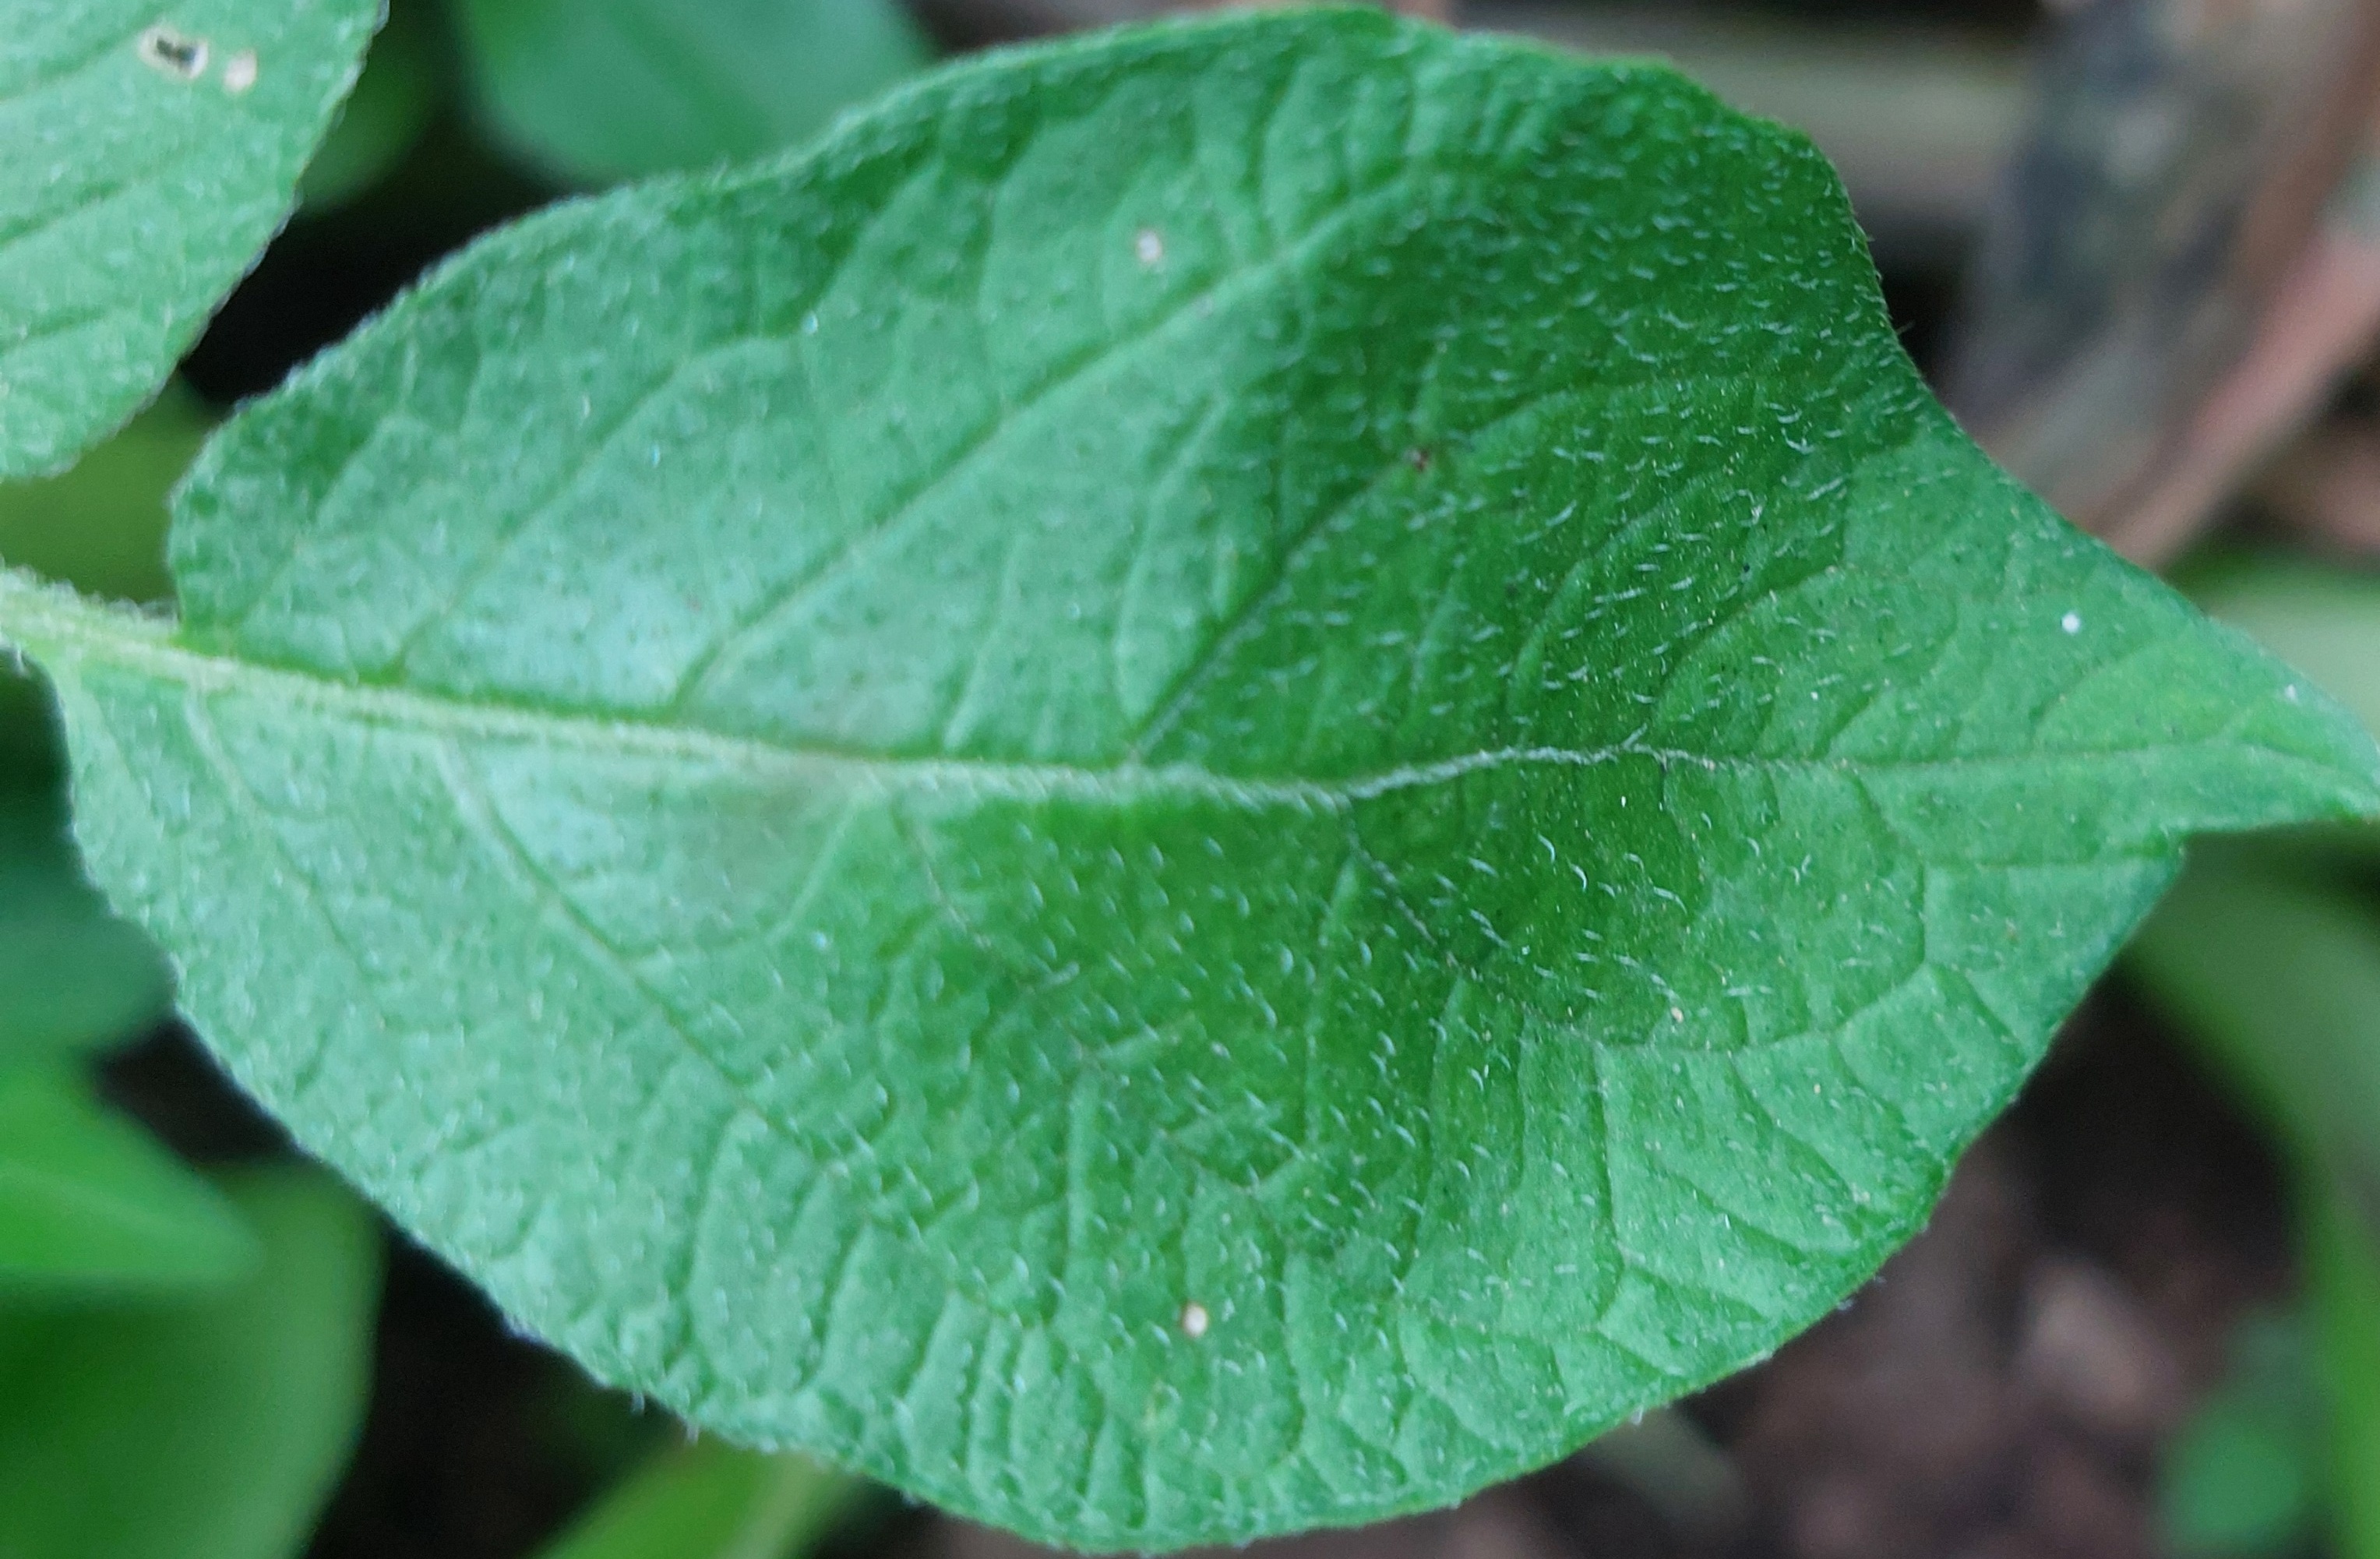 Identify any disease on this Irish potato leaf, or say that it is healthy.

healthy
